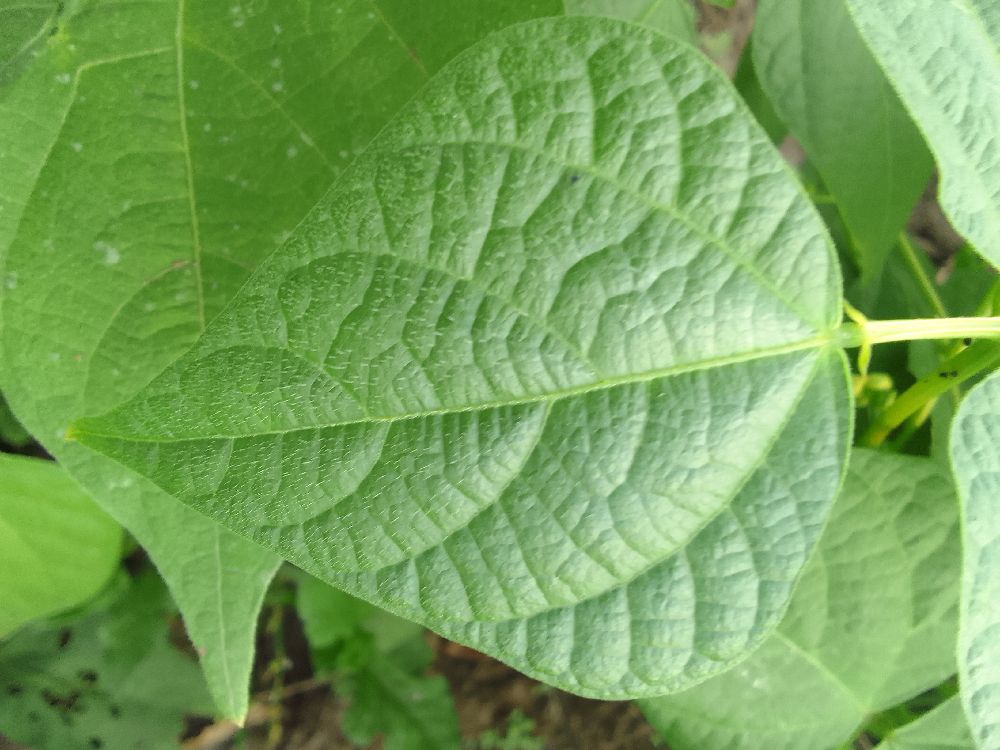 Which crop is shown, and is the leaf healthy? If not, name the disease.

common bean, healthy
